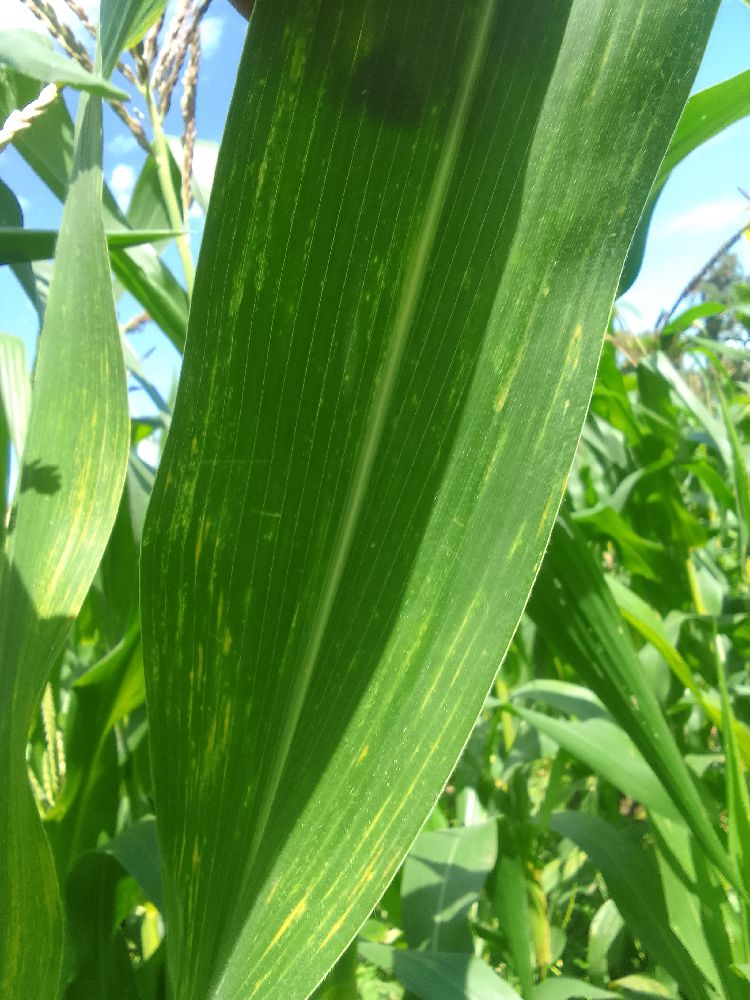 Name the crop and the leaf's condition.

maize, maize lethal necrosis
